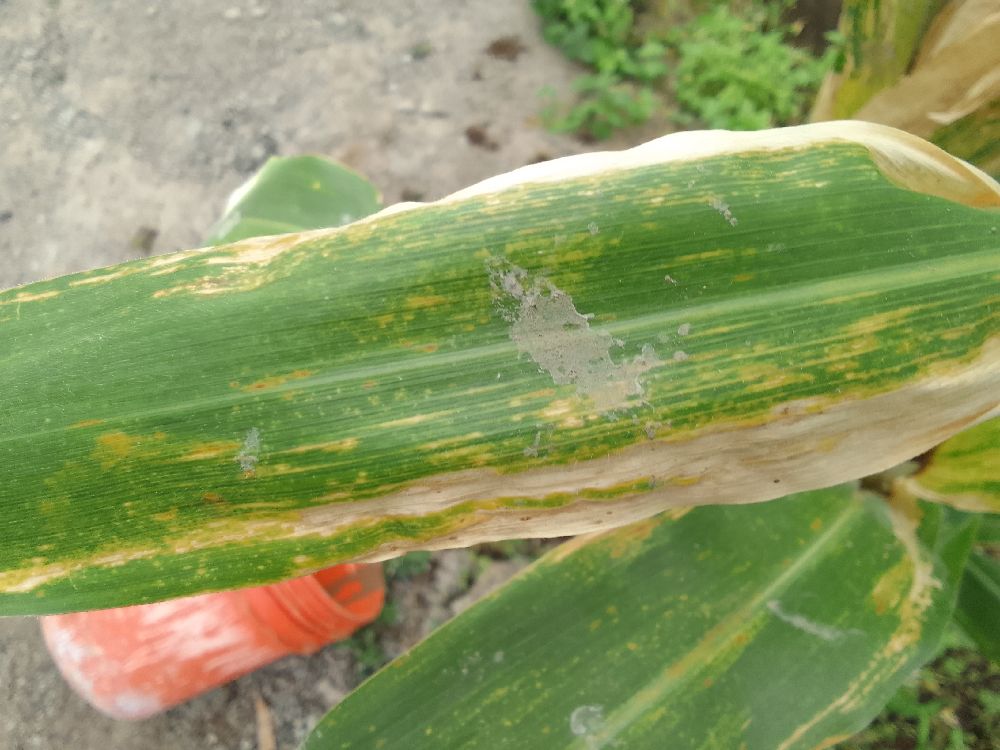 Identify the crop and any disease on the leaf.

maize, maize lethal necrosis
